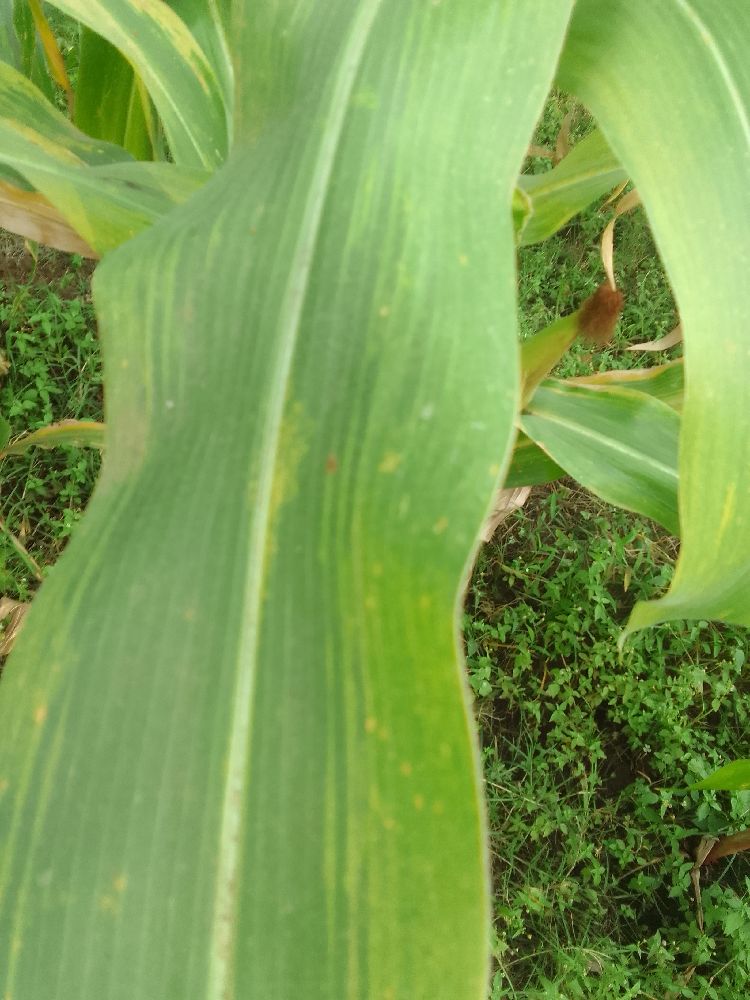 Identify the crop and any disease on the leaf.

maize, maize lethal necrosis
